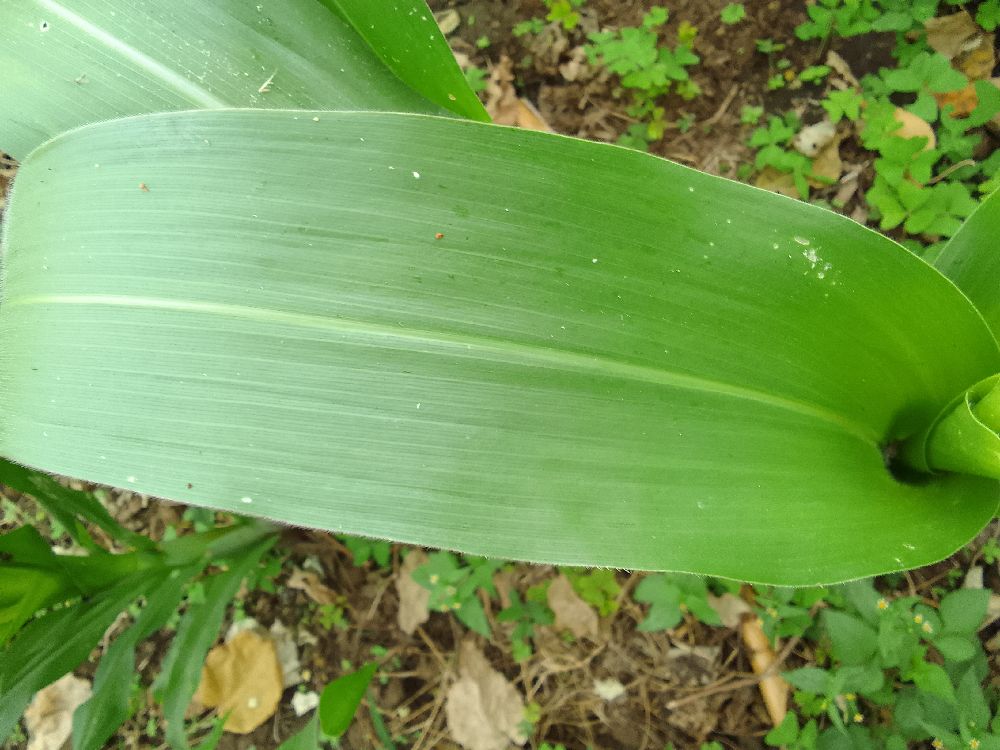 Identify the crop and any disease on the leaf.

maize, healthy
